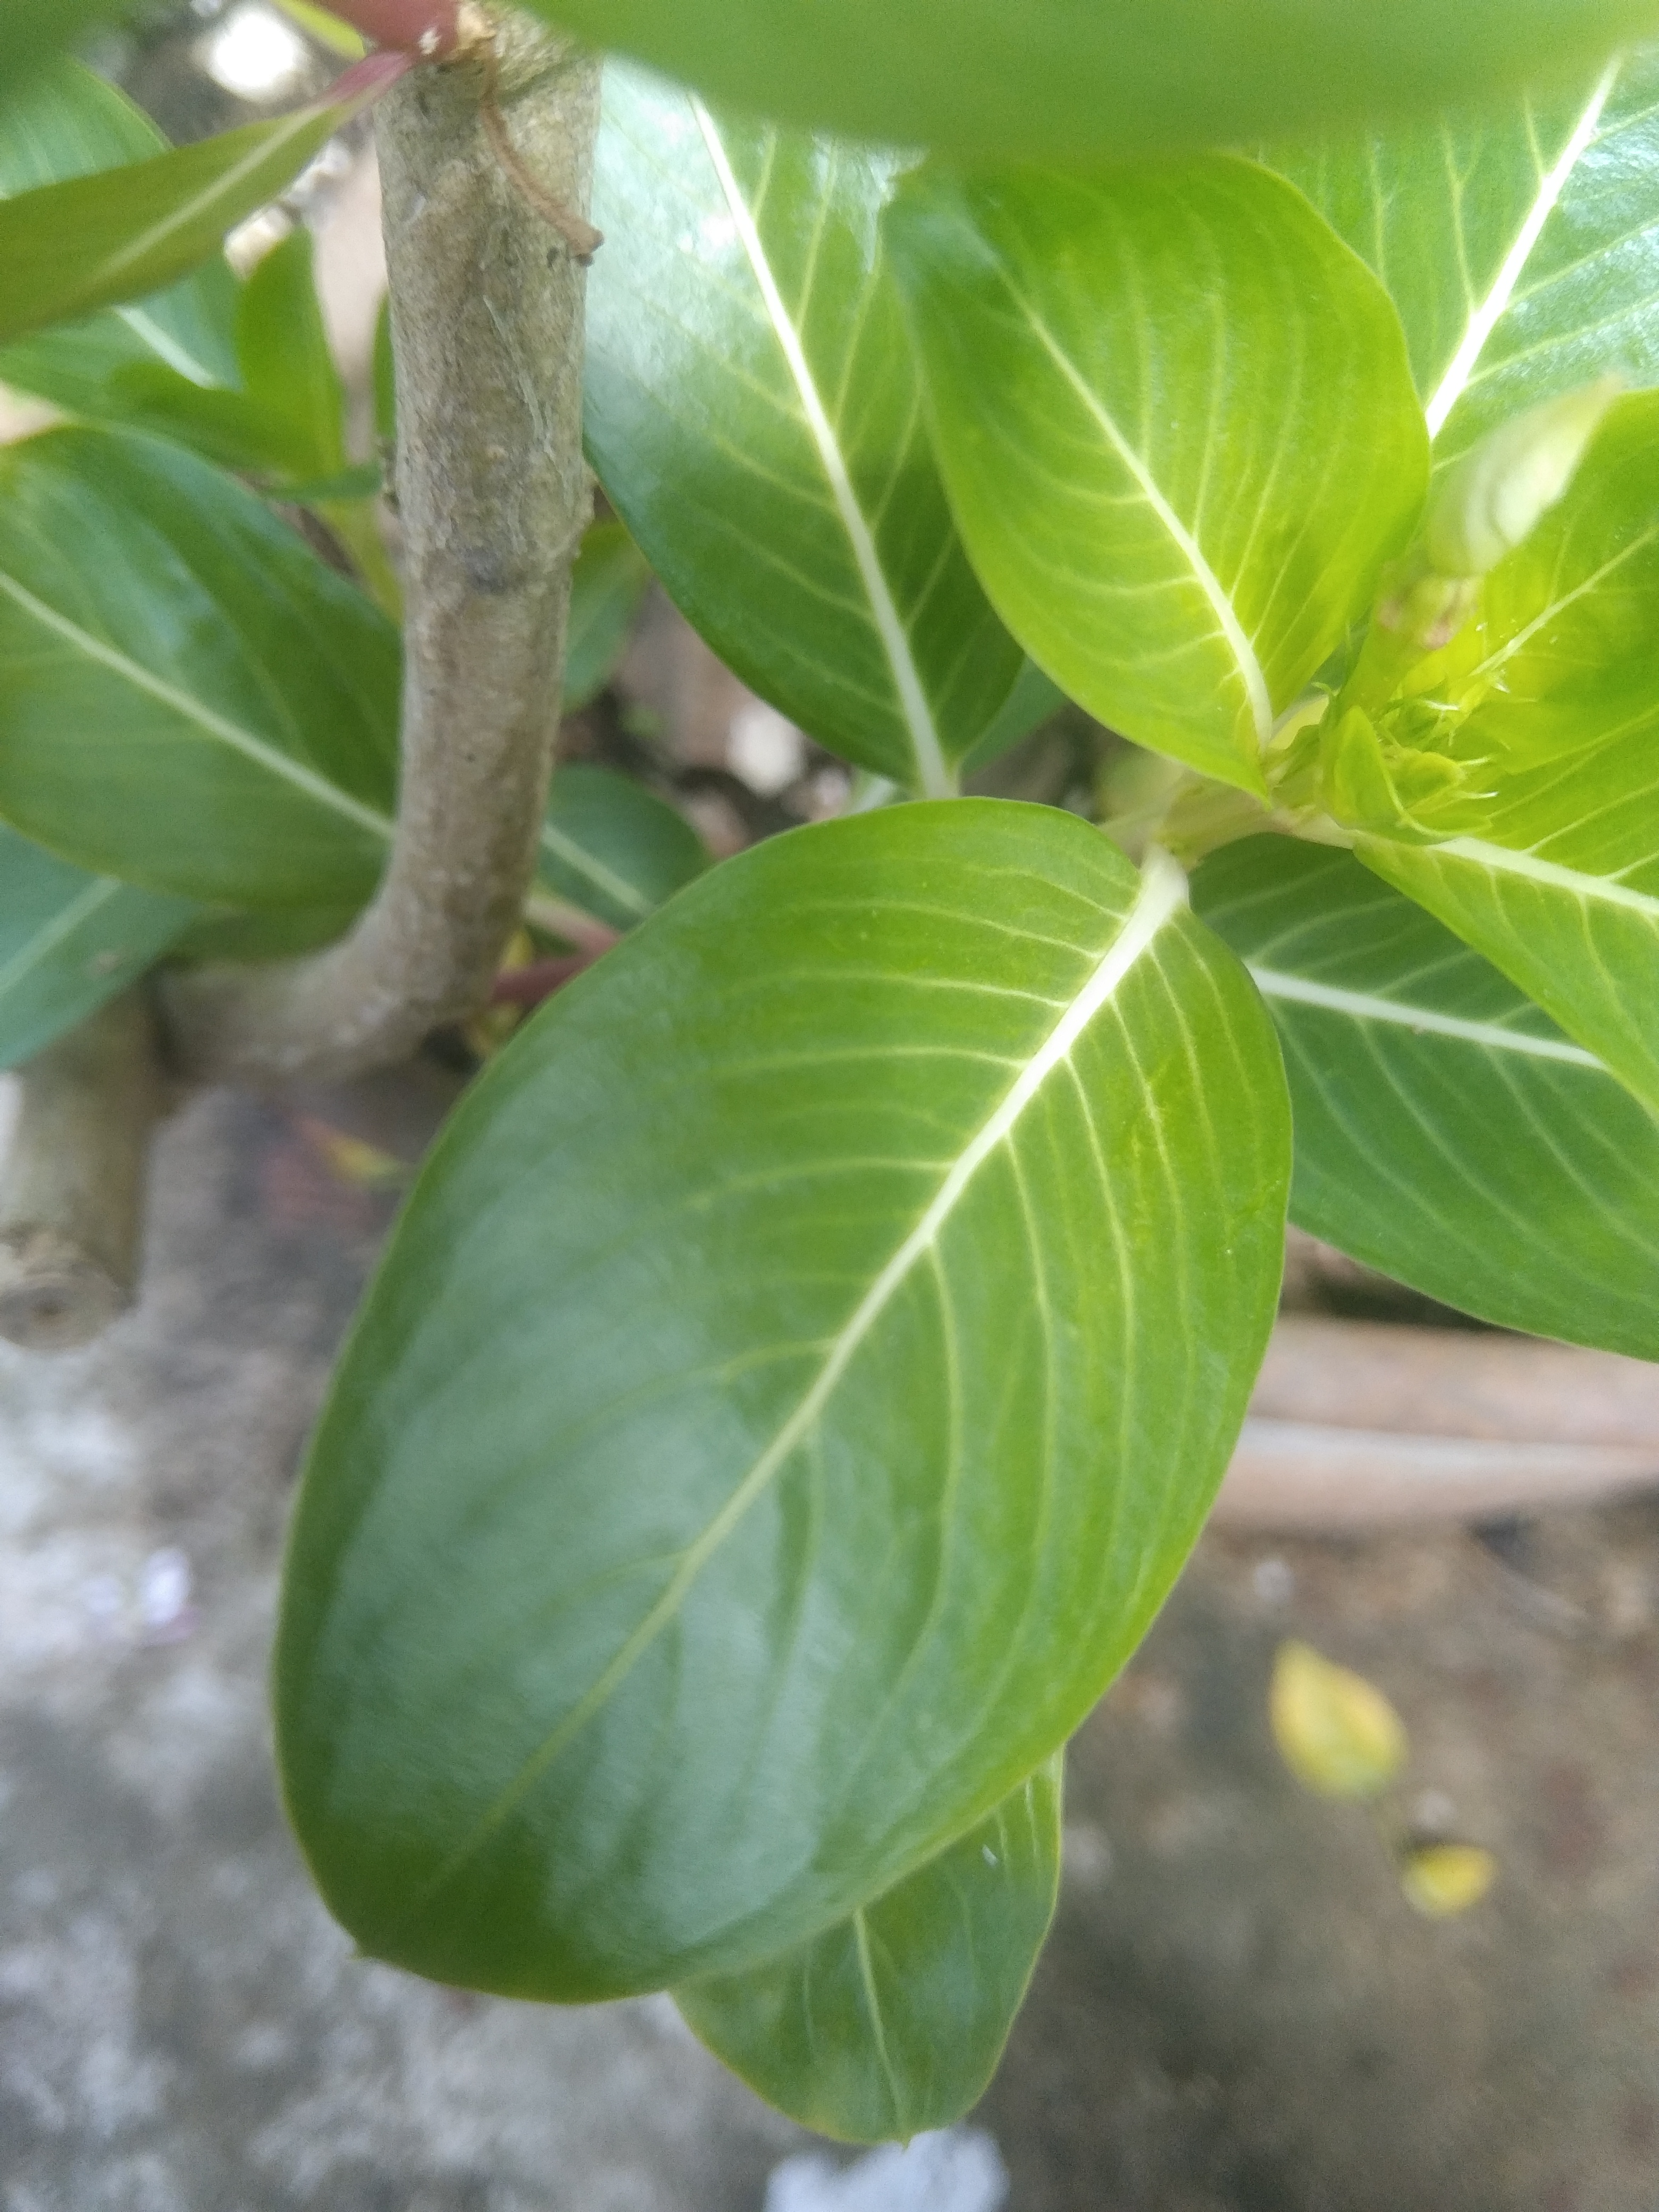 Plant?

rose periwinkle
